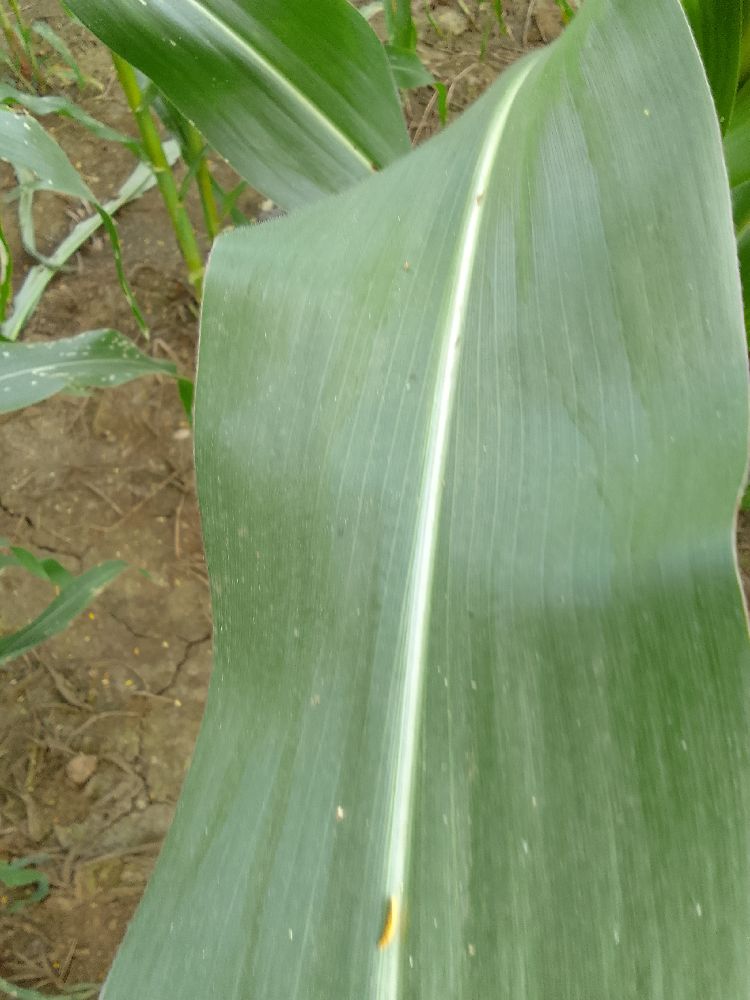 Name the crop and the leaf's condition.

maize, healthy
